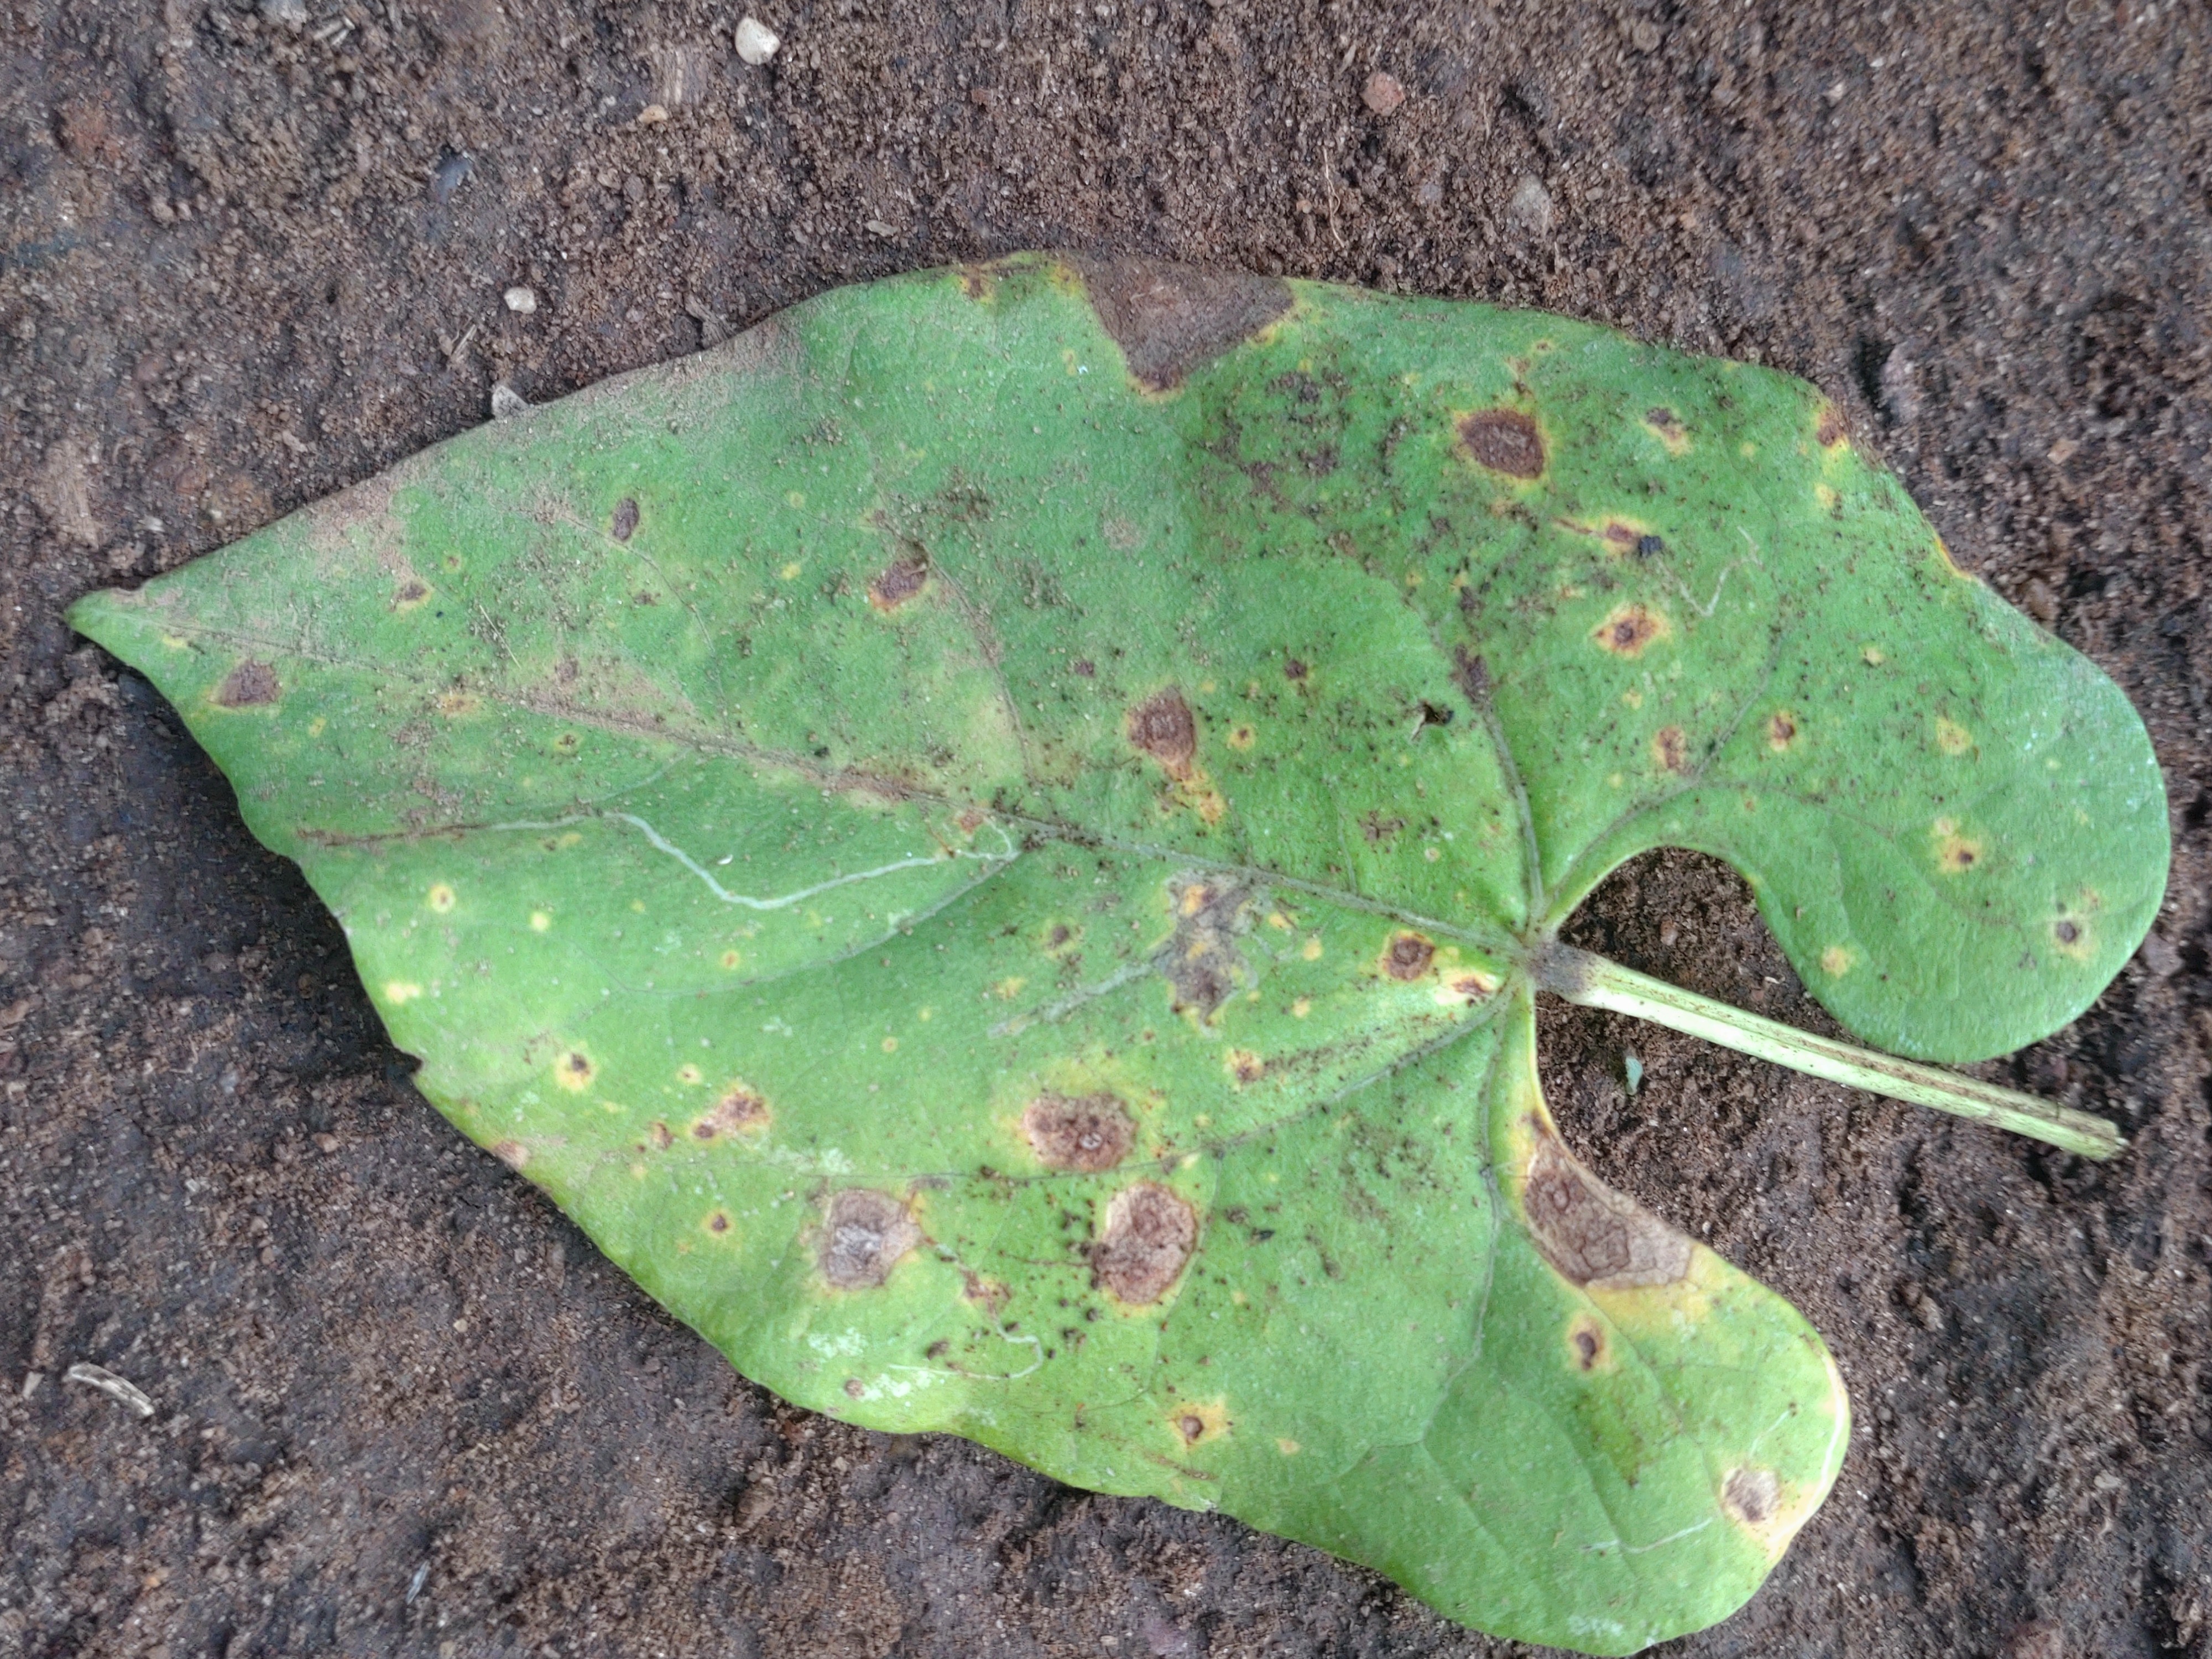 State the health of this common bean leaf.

rust
